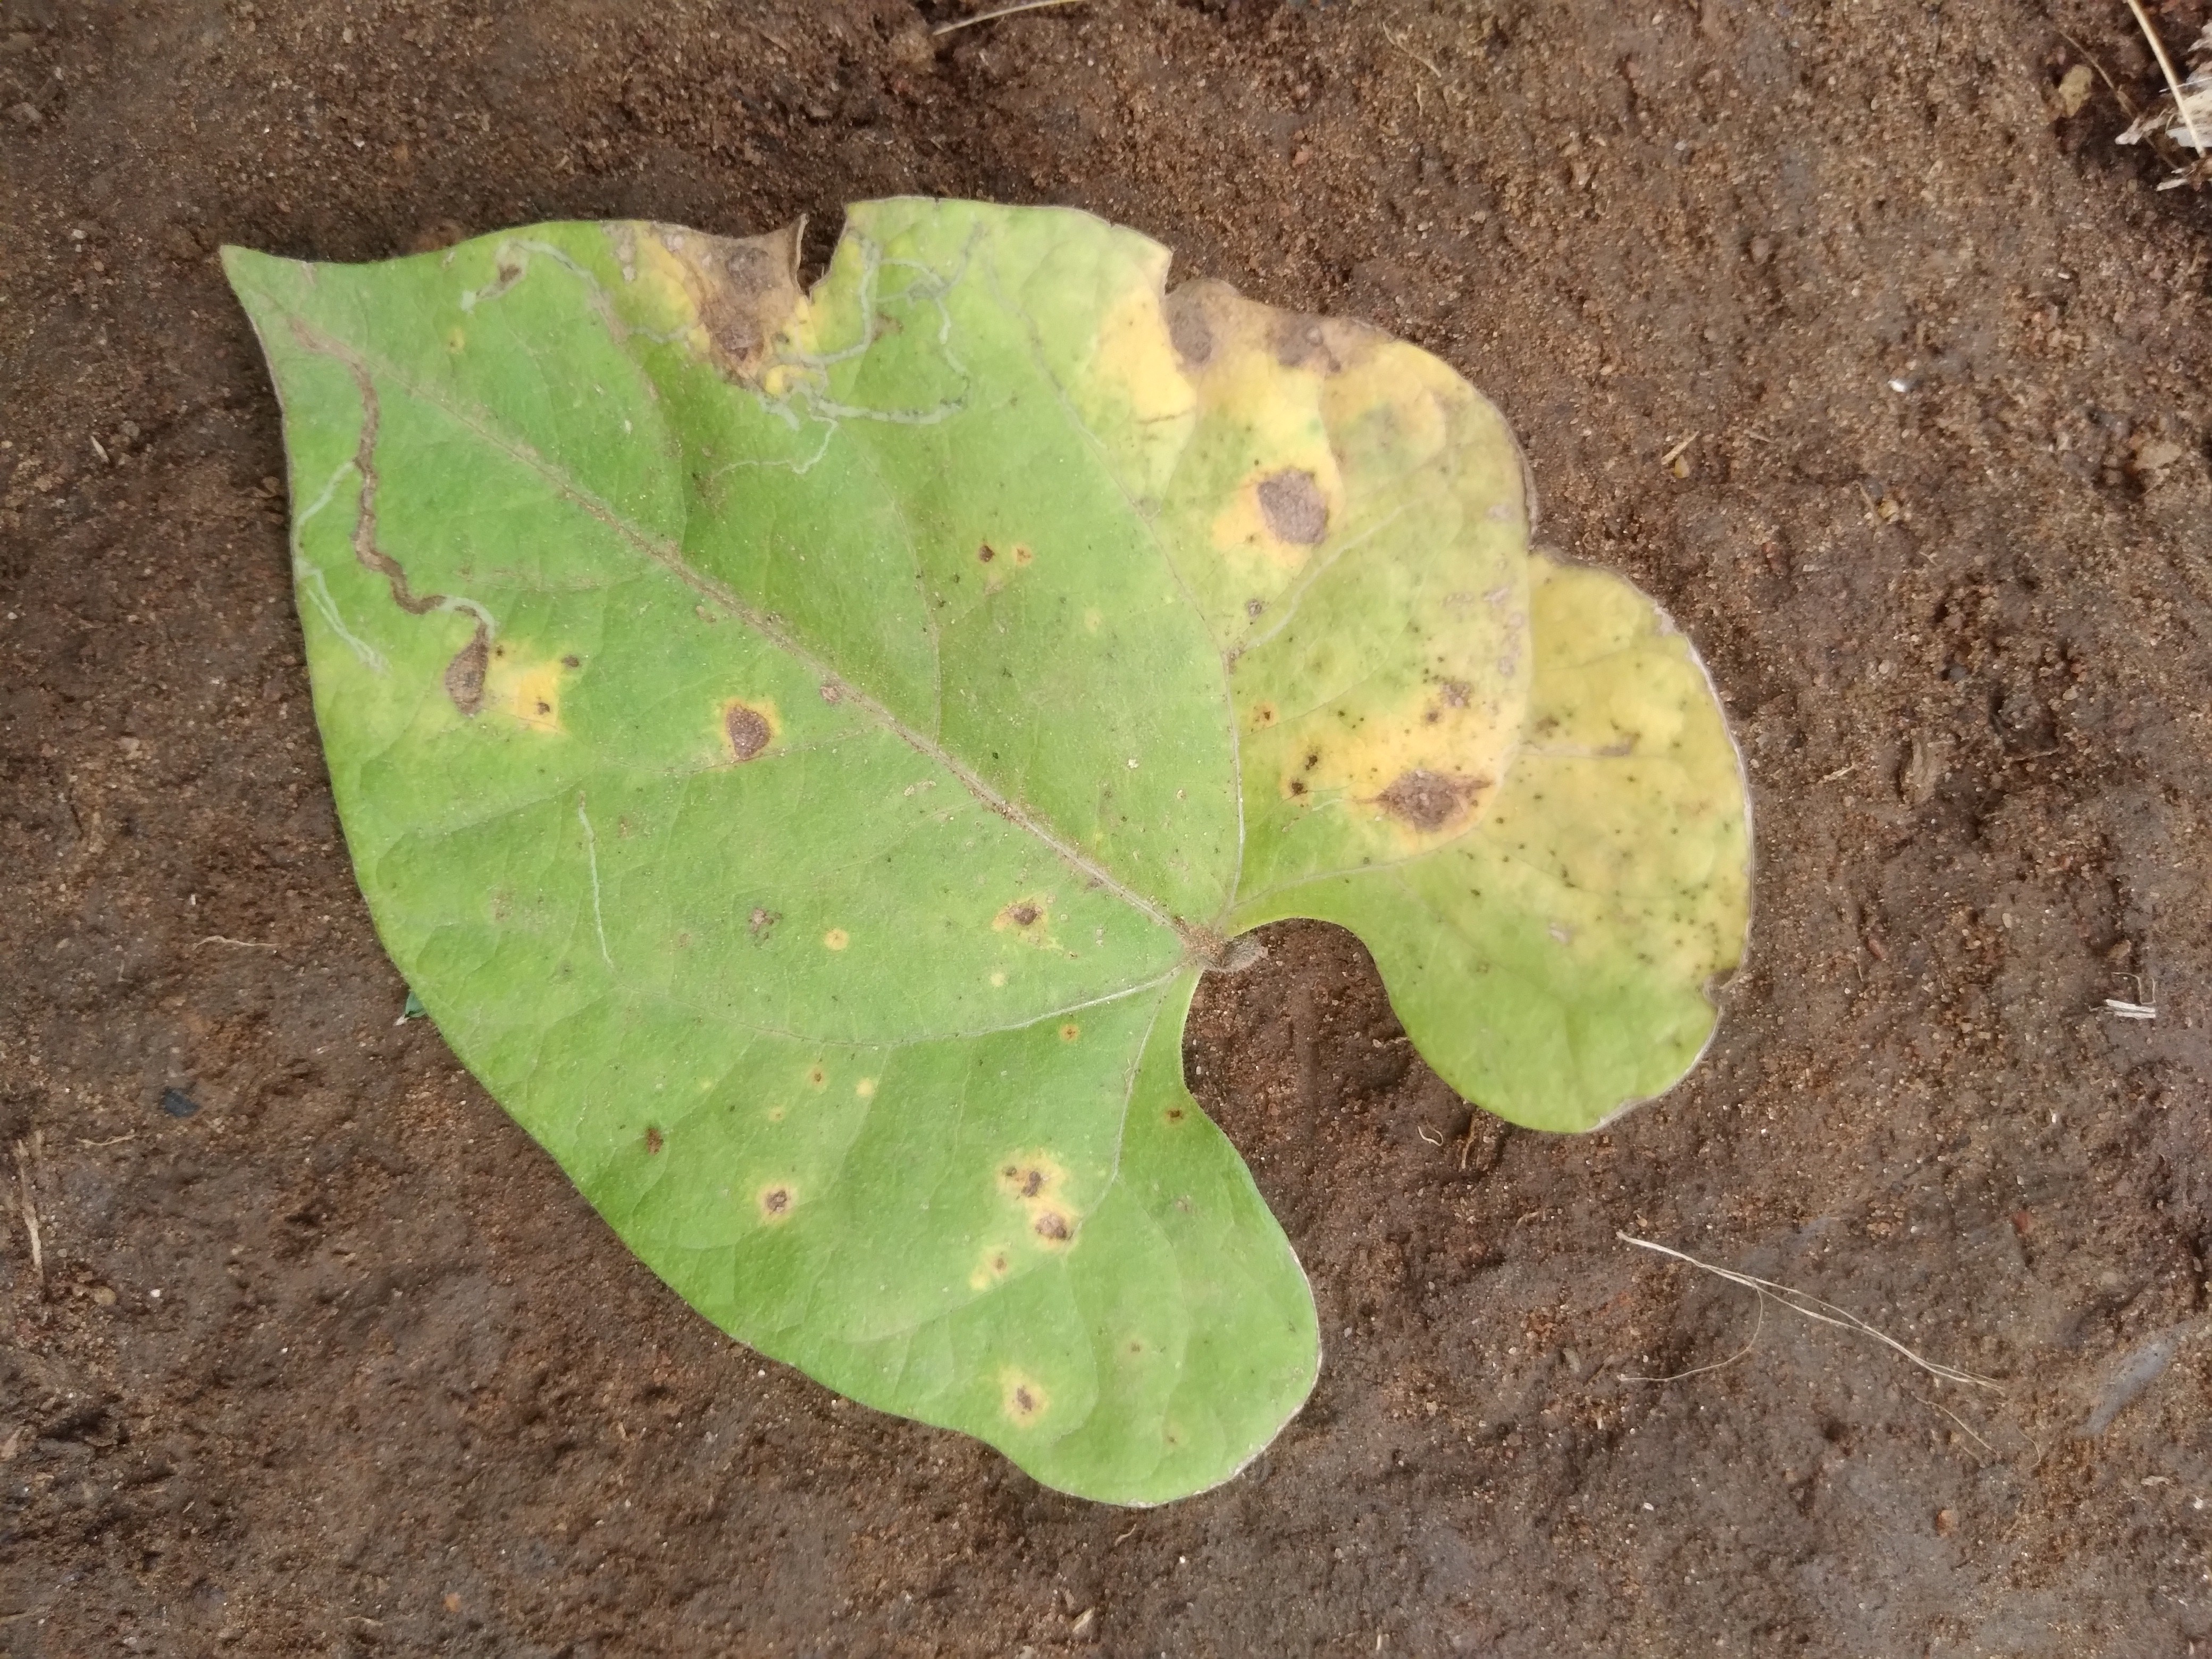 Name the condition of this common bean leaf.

rust
